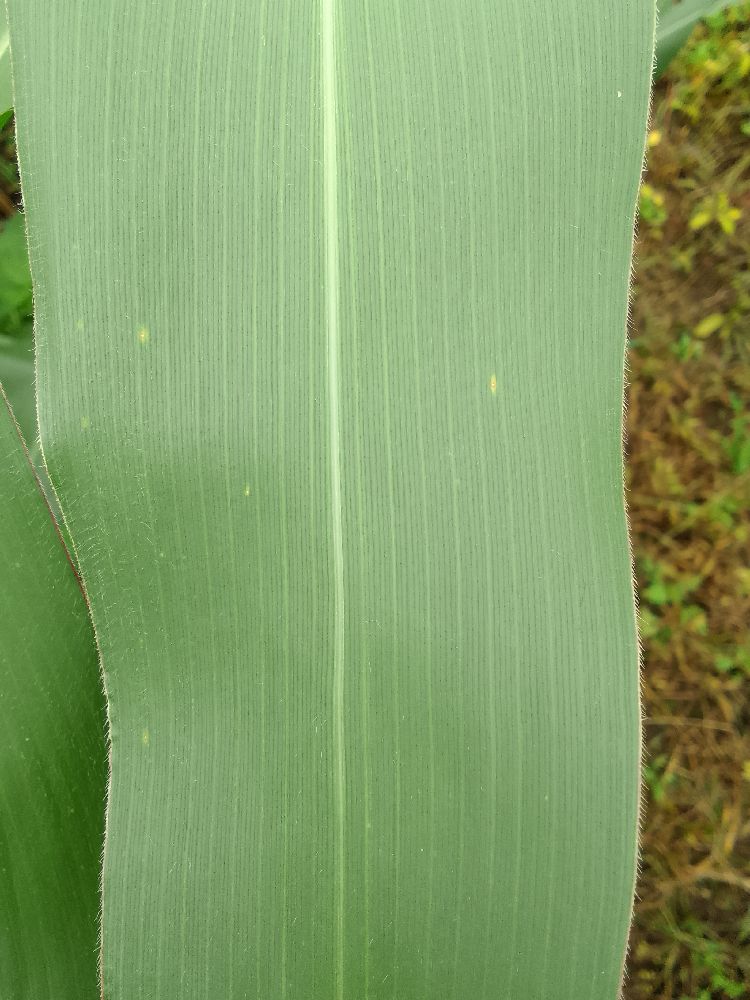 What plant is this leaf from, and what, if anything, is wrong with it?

maize, healthy
